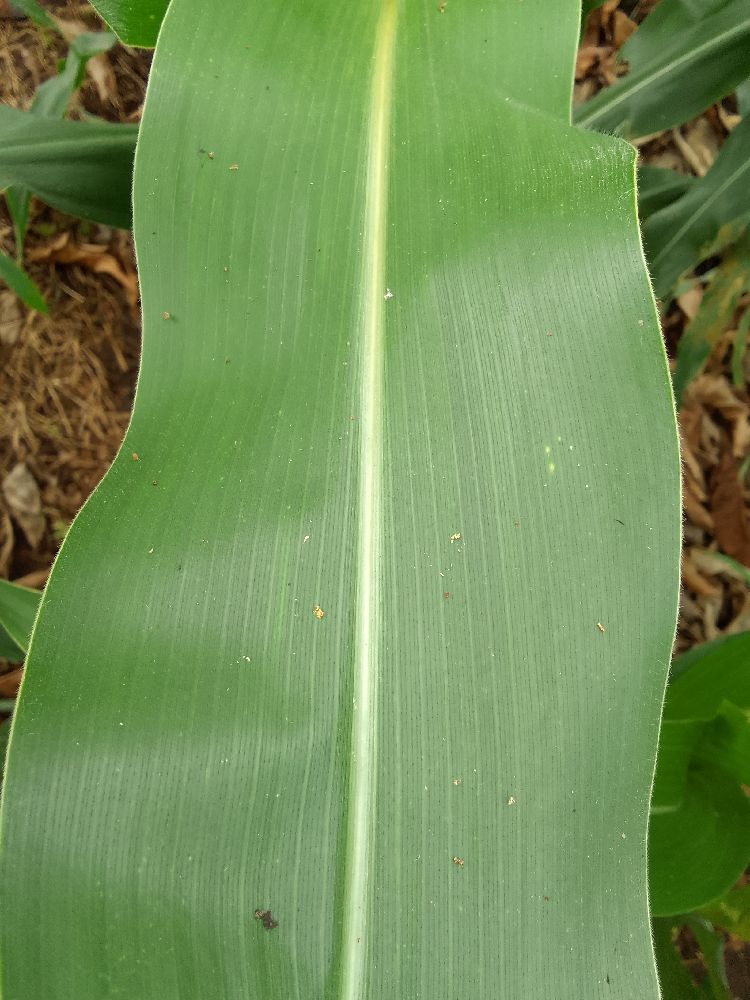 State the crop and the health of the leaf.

maize, healthy
